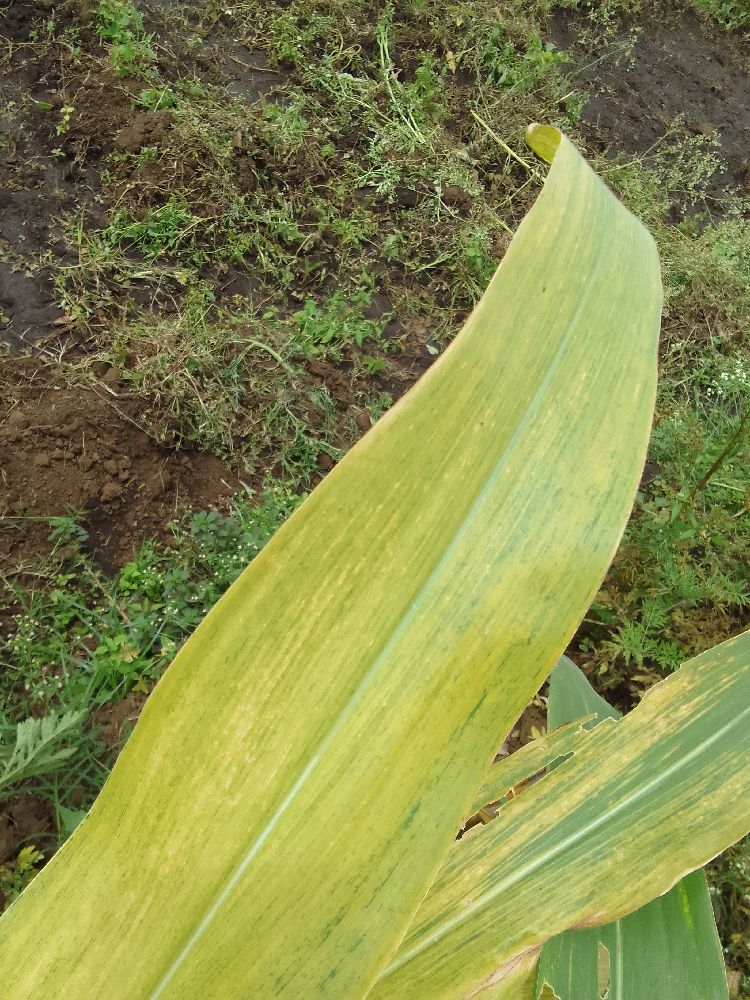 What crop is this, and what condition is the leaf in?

maize, maize lethal necrosis
